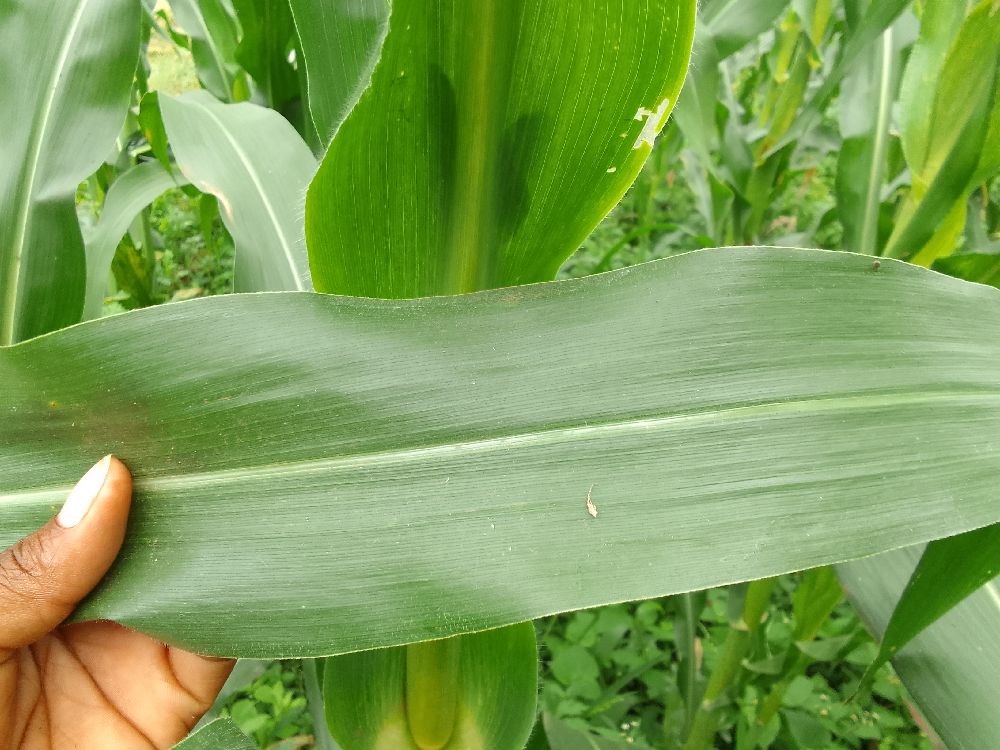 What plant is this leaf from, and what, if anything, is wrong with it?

maize, healthy
